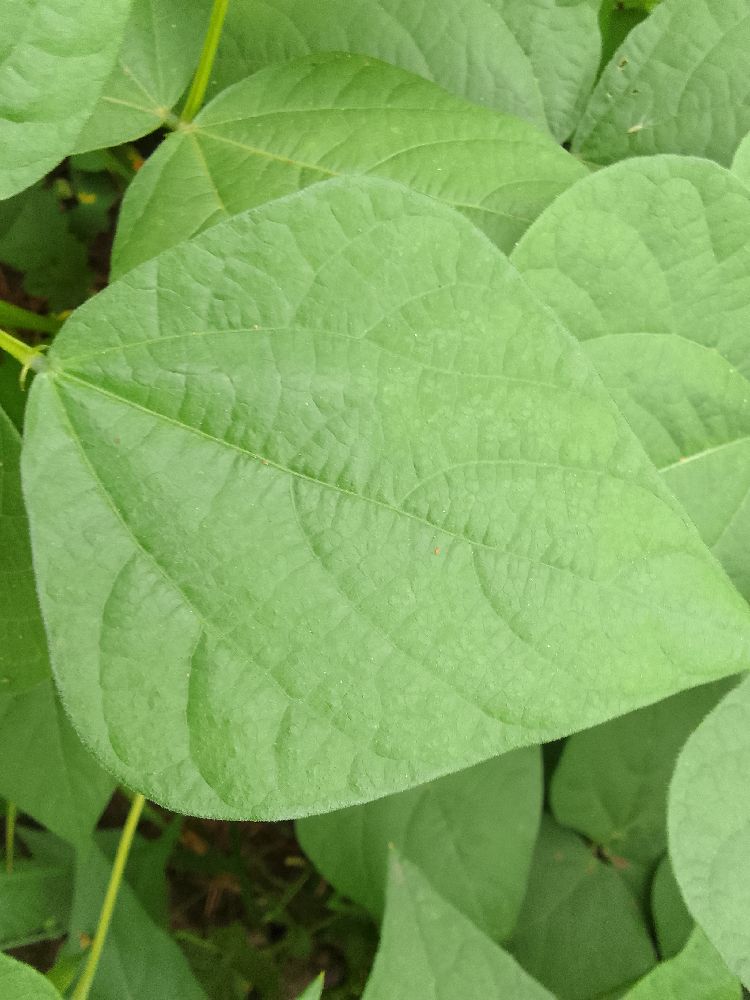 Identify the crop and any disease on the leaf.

common bean, healthy
